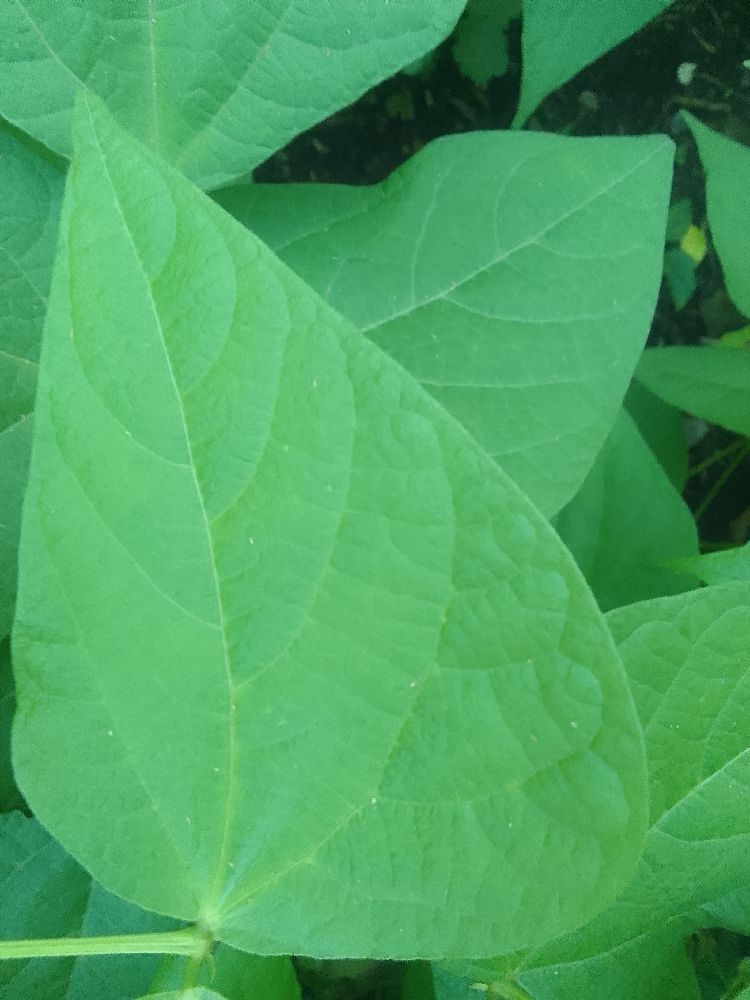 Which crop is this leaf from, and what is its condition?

common bean, healthy
